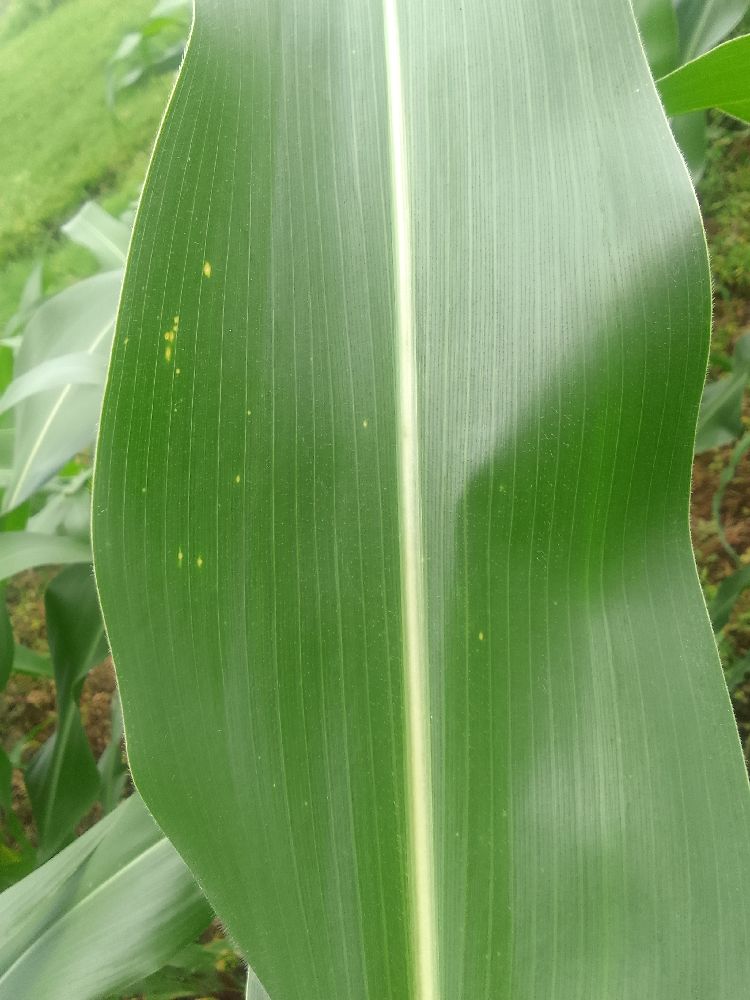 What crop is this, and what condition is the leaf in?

maize, healthy
